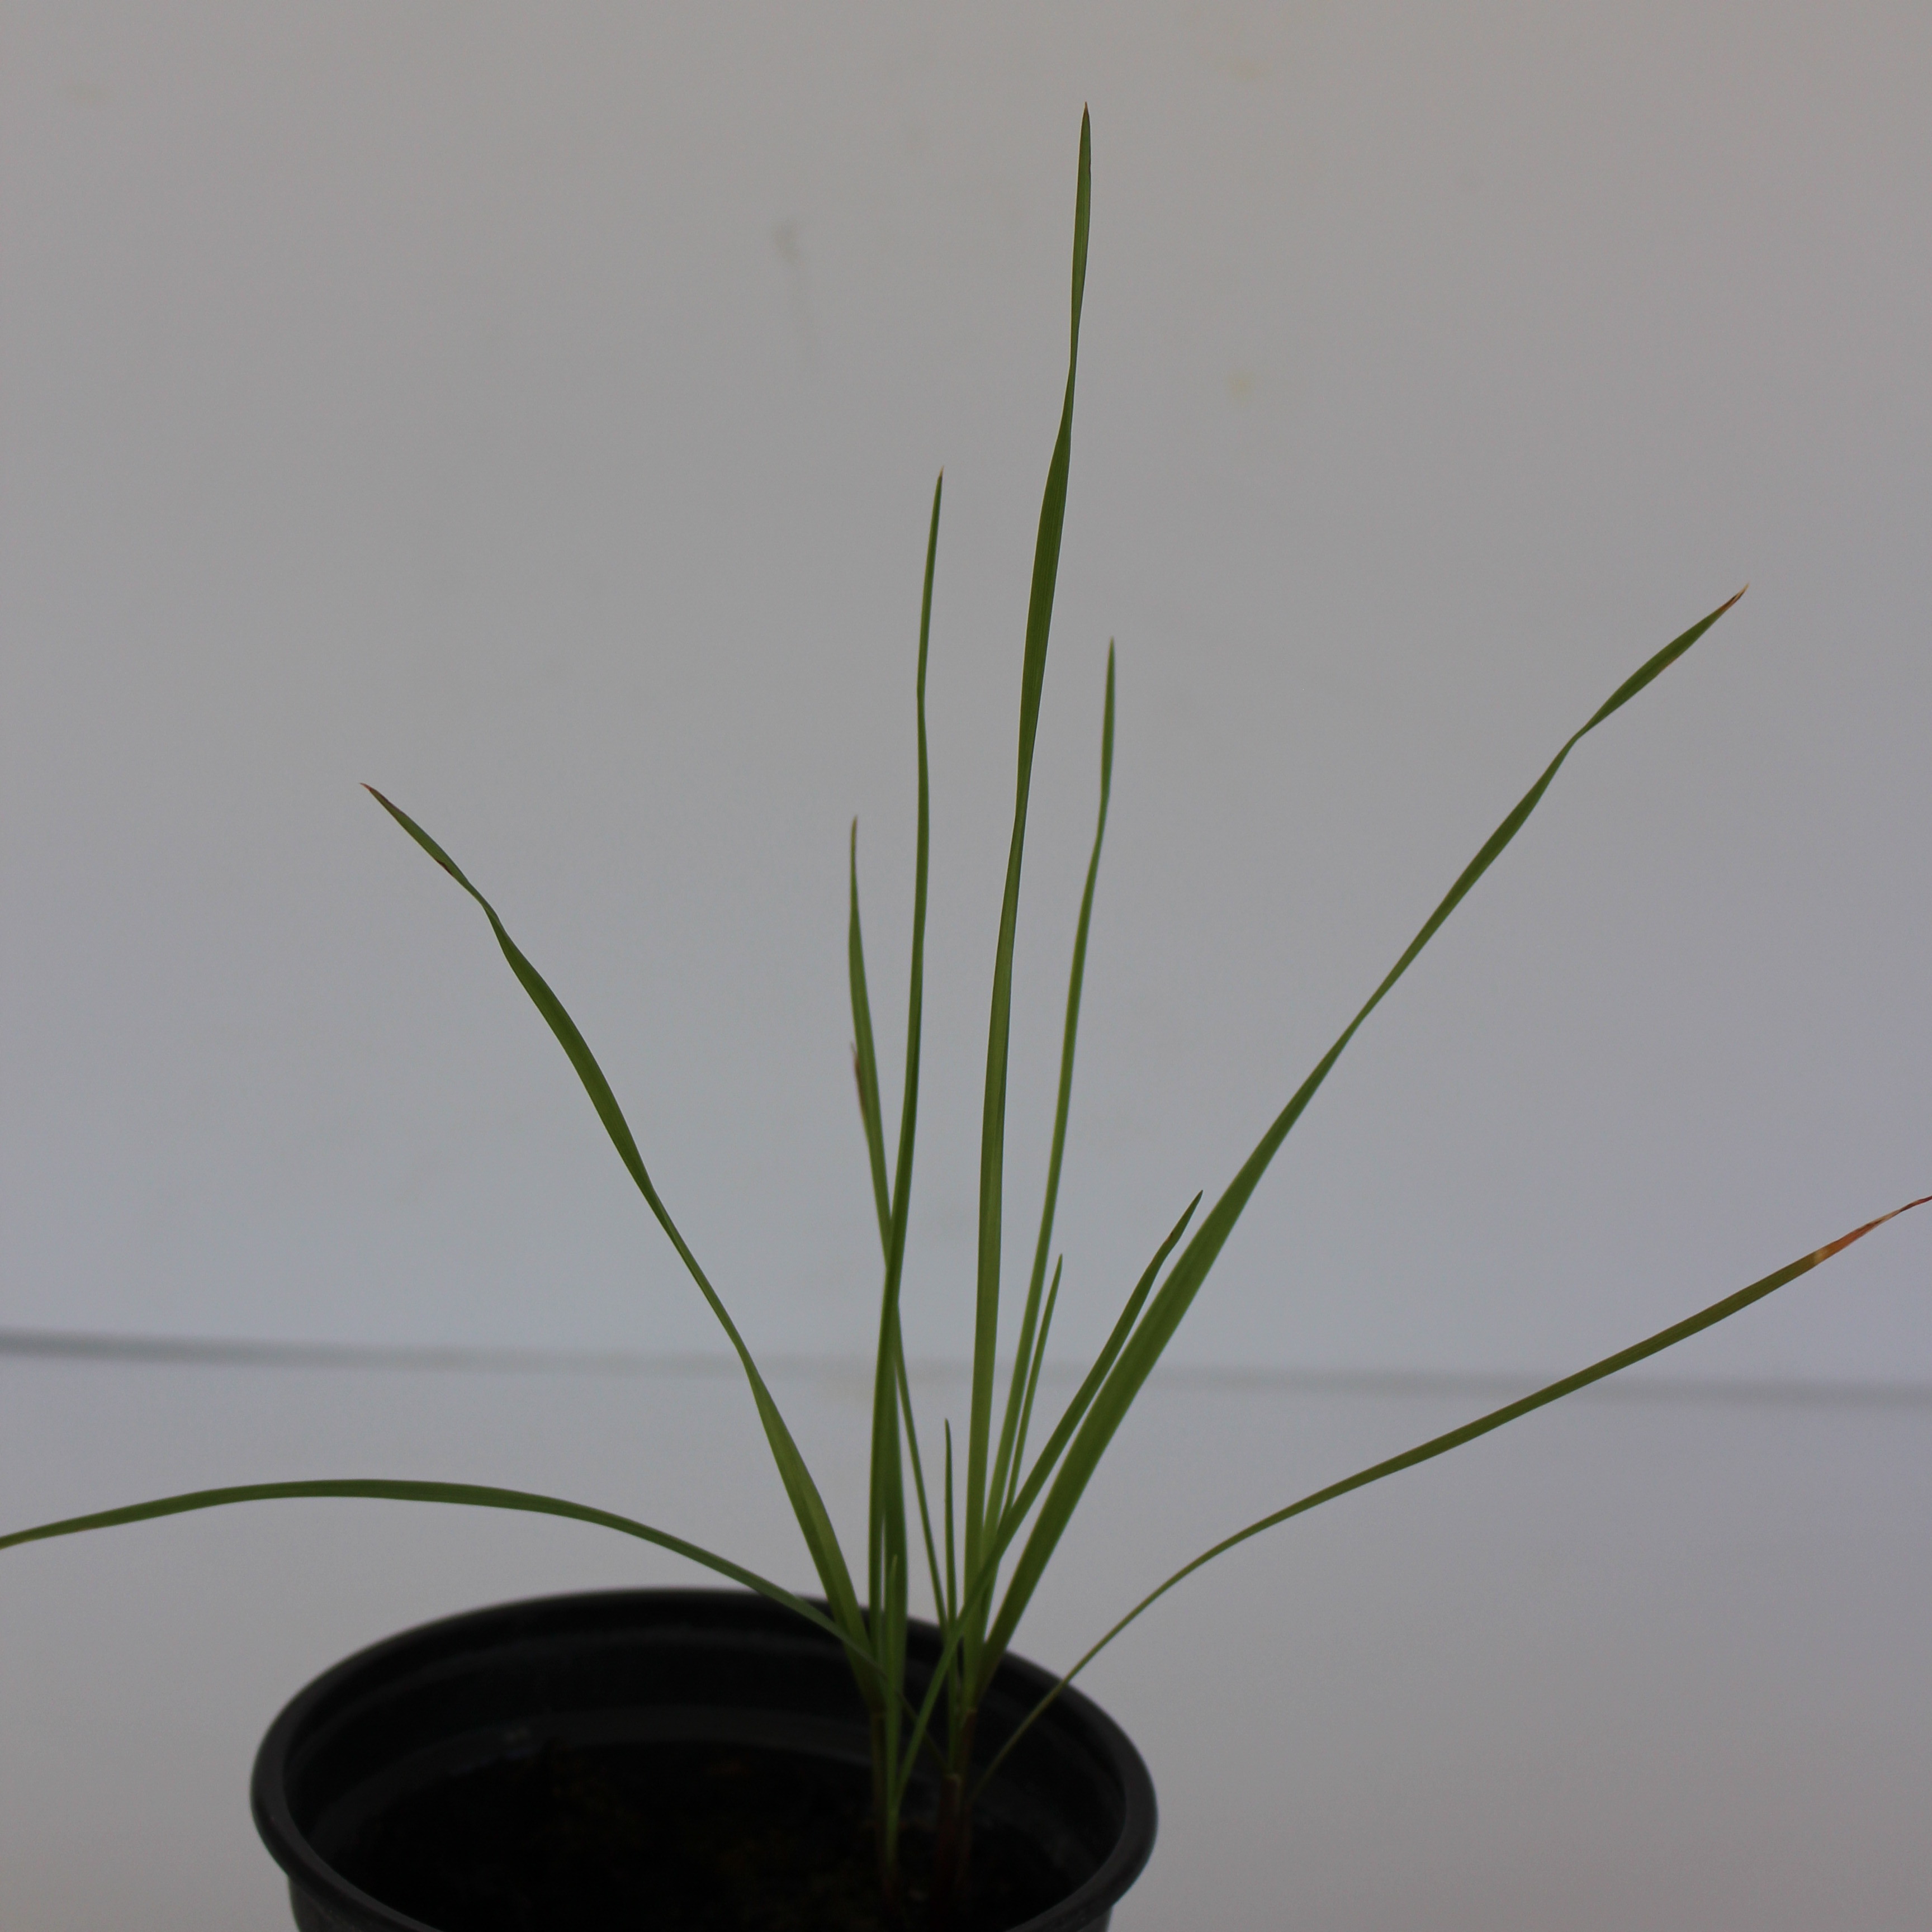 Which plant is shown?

Lolium multiflorum
